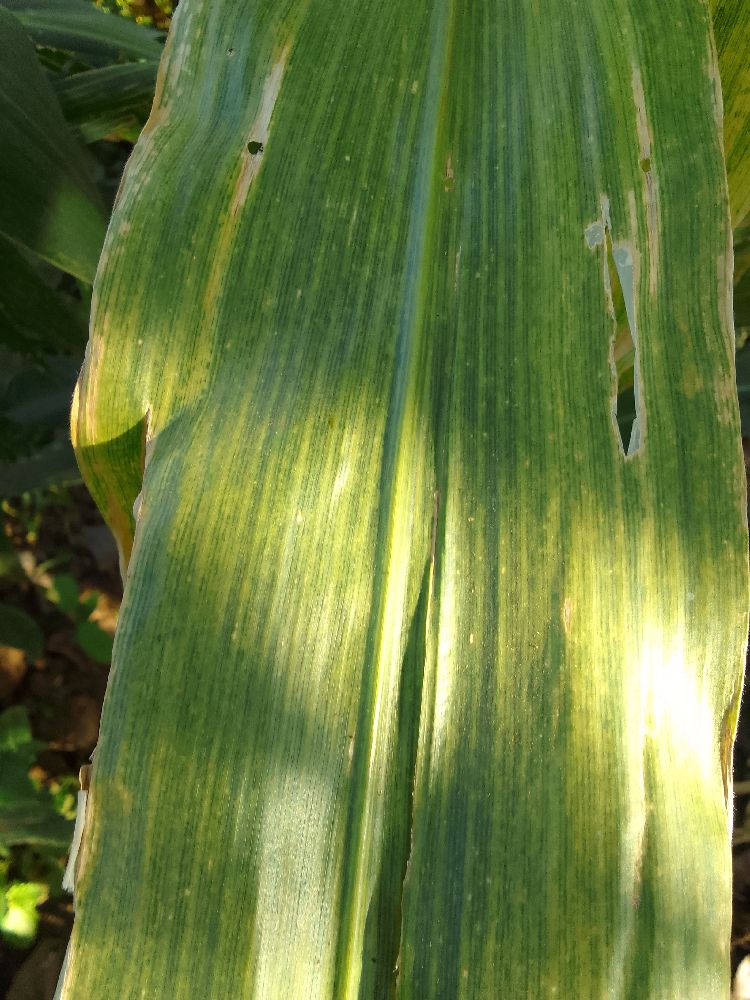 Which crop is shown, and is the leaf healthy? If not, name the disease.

maize, maize lethal necrosis
